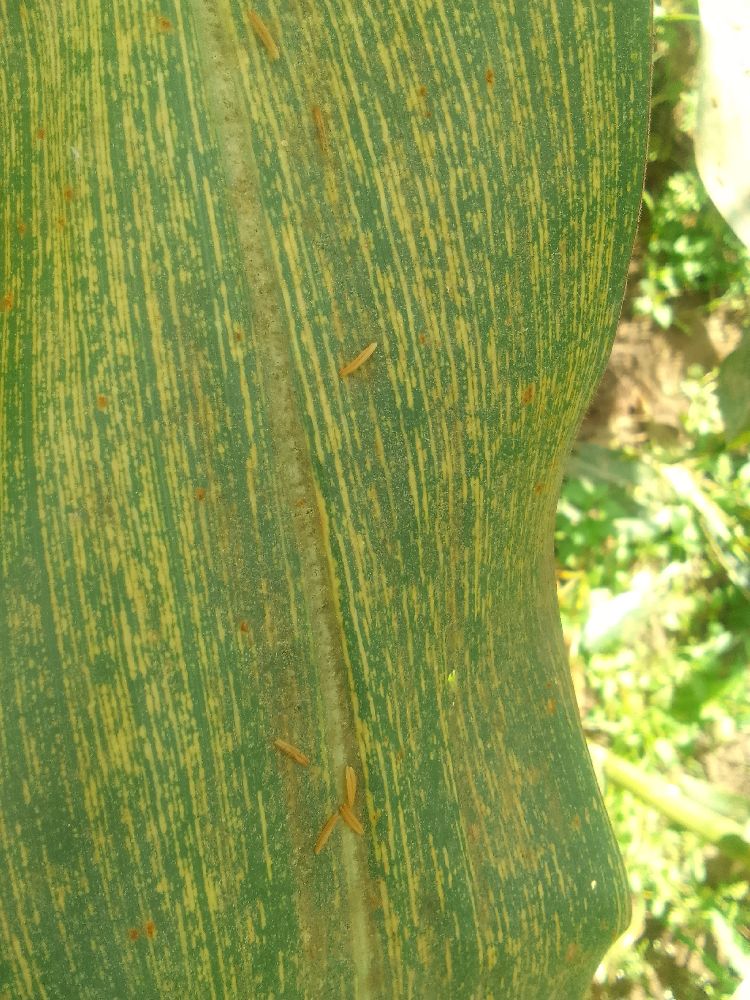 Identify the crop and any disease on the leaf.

maize, maize streak virus
